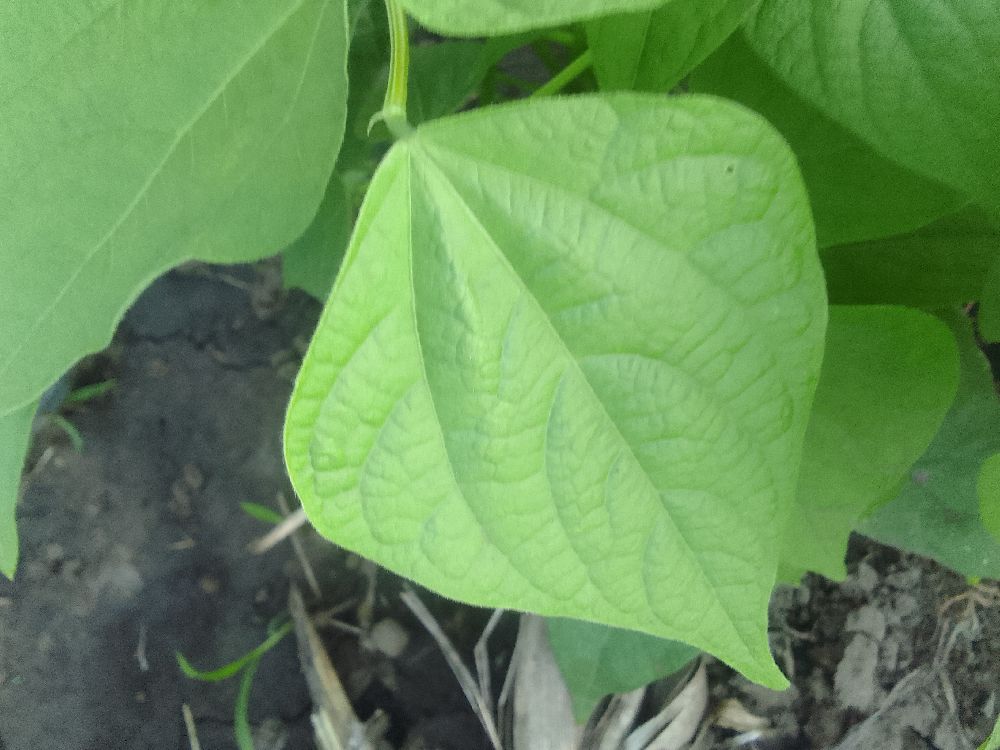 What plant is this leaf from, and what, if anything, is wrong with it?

common bean, healthy
